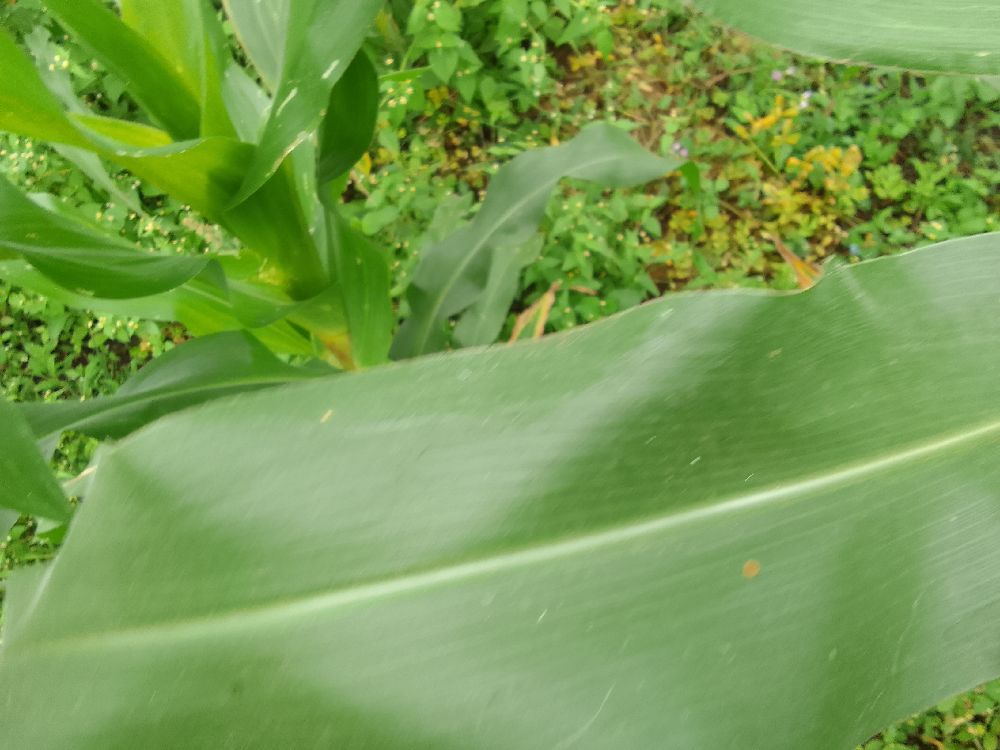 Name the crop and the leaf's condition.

maize, healthy
